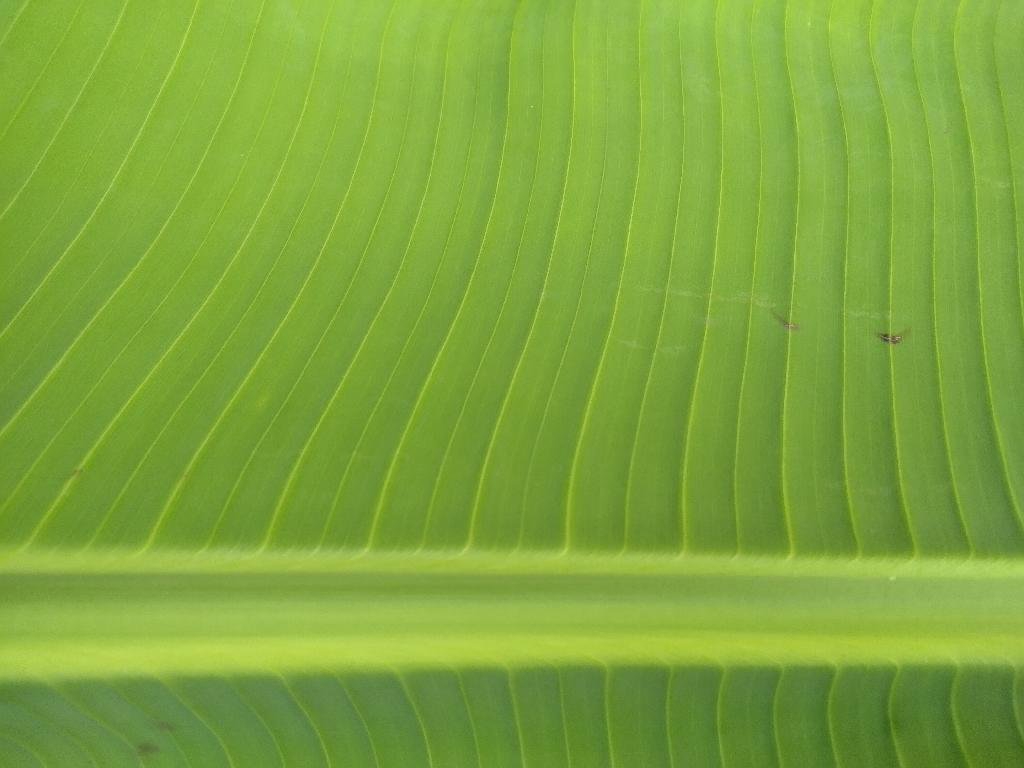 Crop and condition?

banana, healthy
